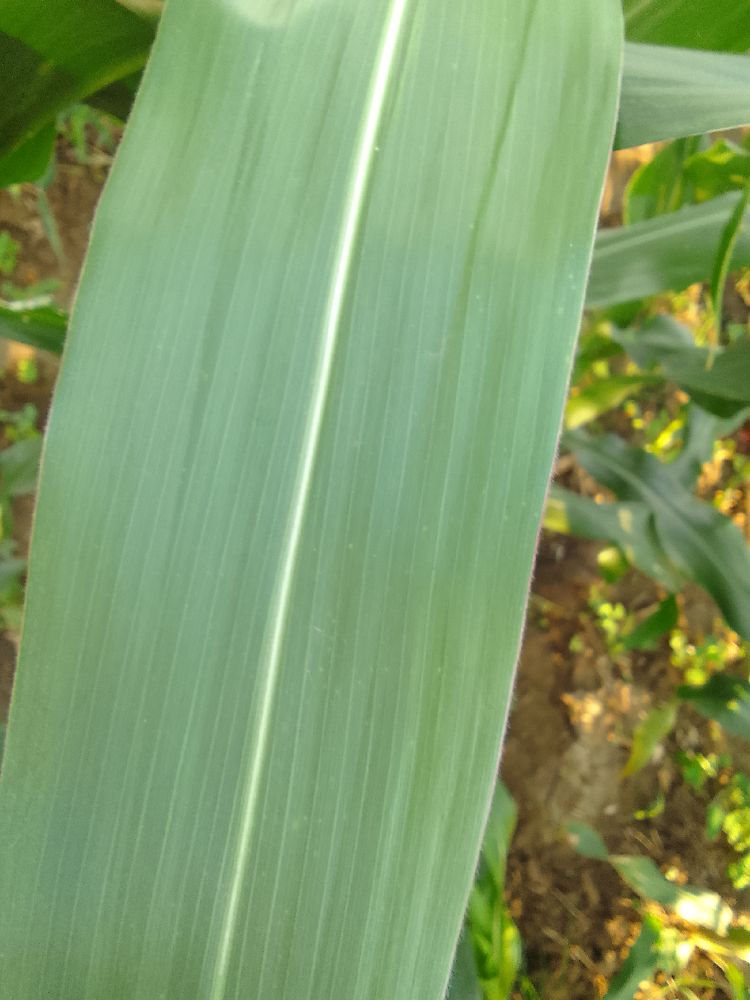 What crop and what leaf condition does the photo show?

maize, healthy
